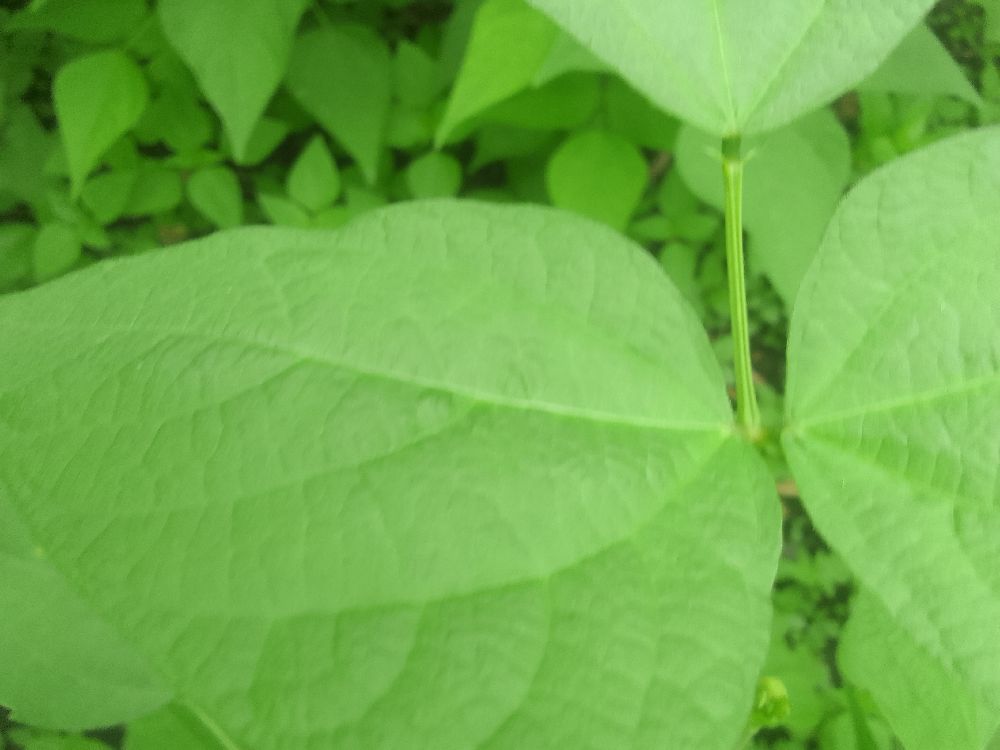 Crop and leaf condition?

common bean, healthy
